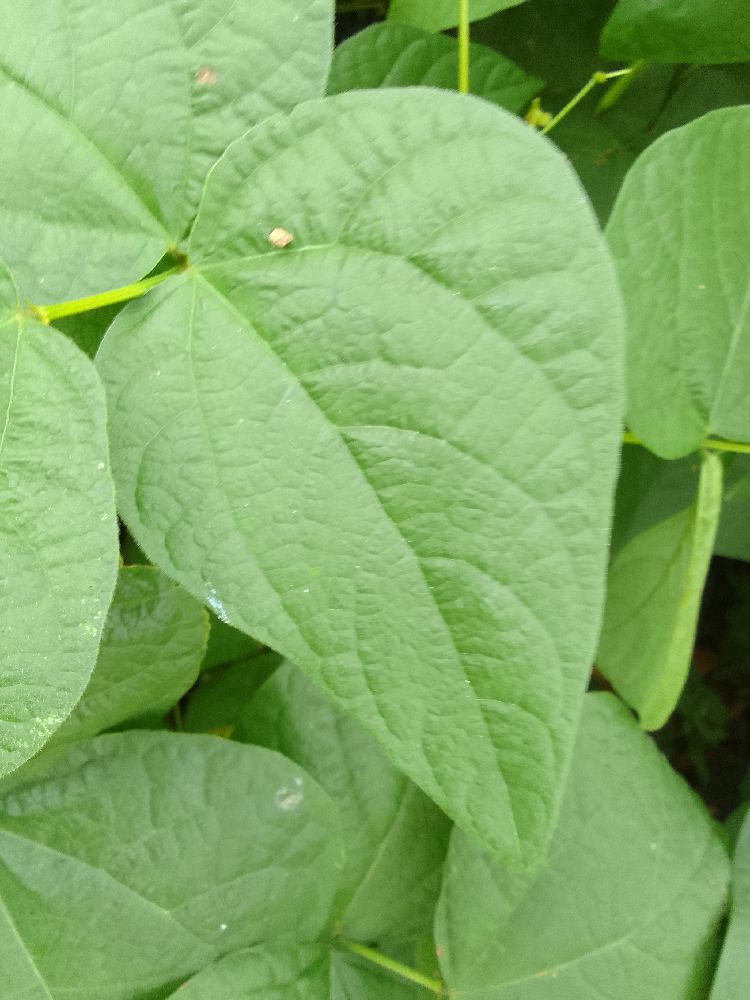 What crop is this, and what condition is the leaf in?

common bean, healthy
